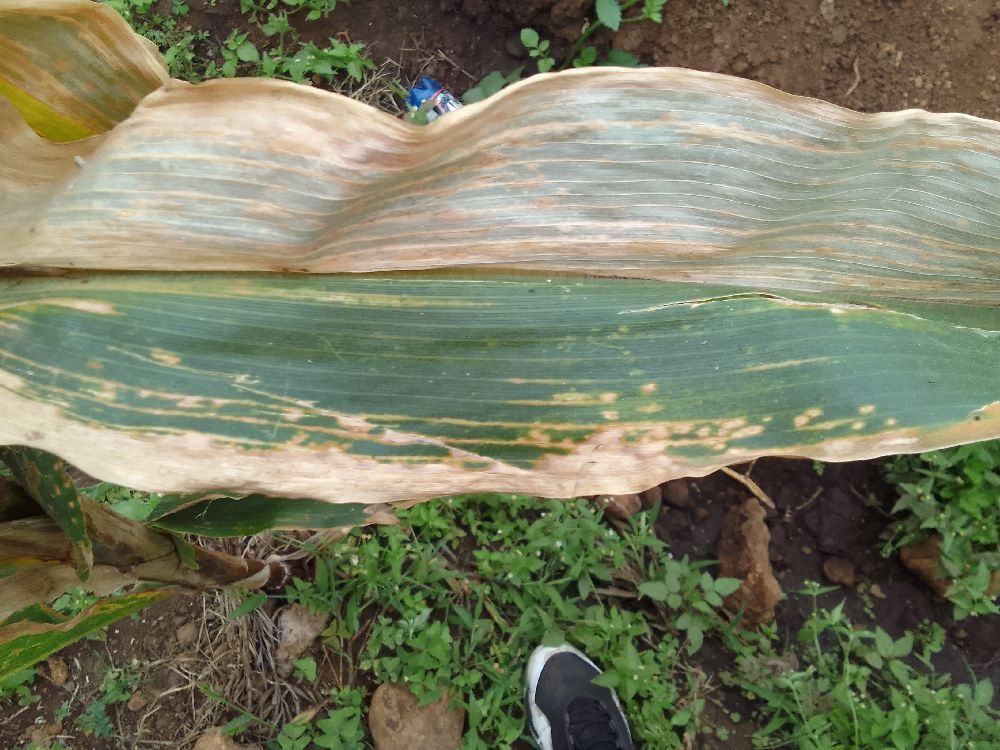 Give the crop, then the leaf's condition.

maize, maize lethal necrosis
